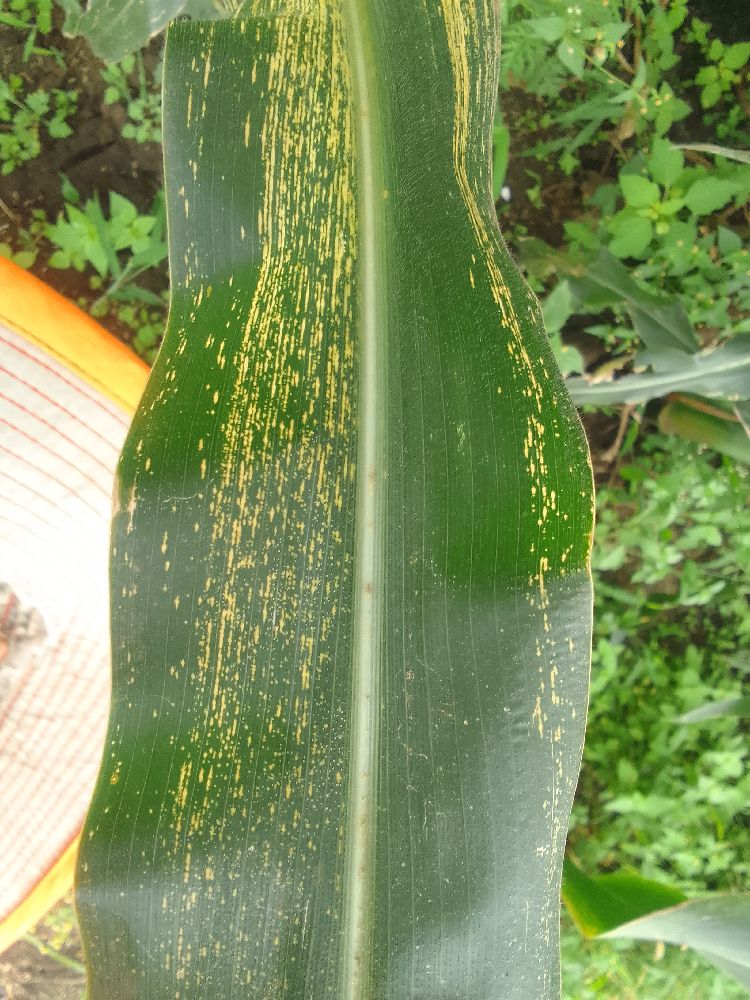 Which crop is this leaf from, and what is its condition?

maize, maize streak virus
